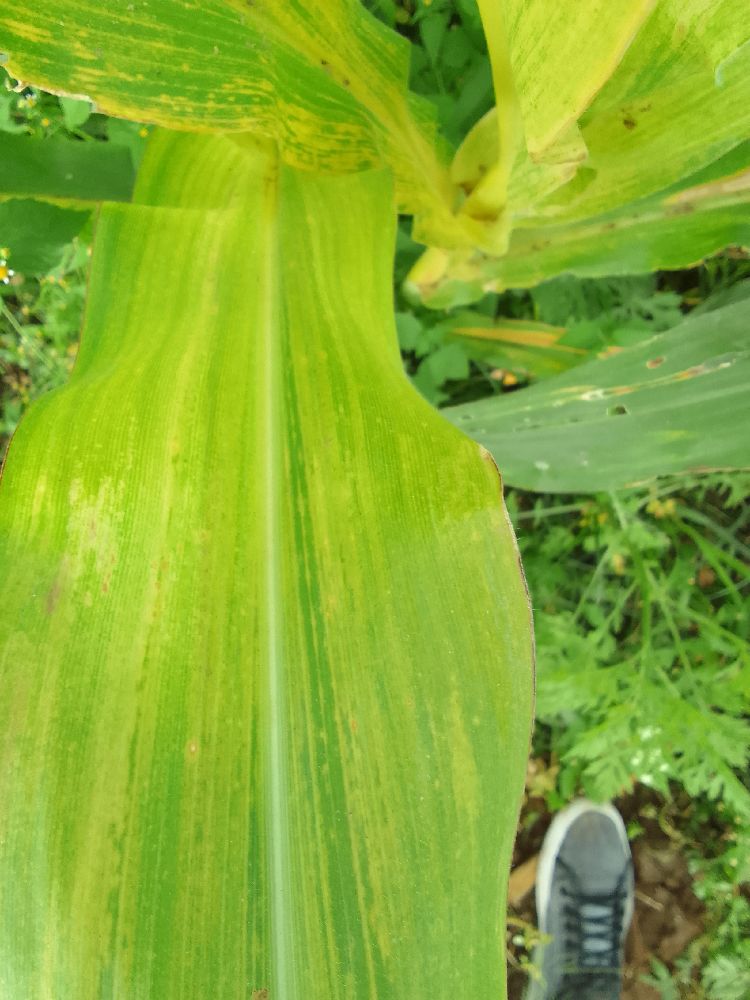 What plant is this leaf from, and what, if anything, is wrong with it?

maize, maize lethal necrosis
